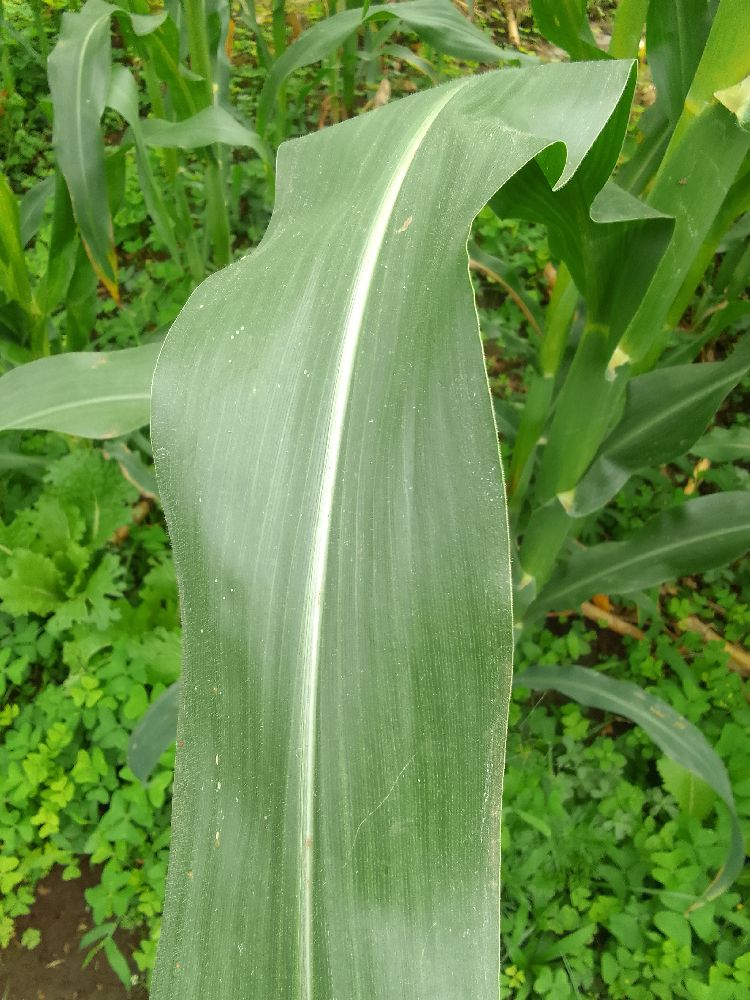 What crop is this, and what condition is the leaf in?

maize, healthy
